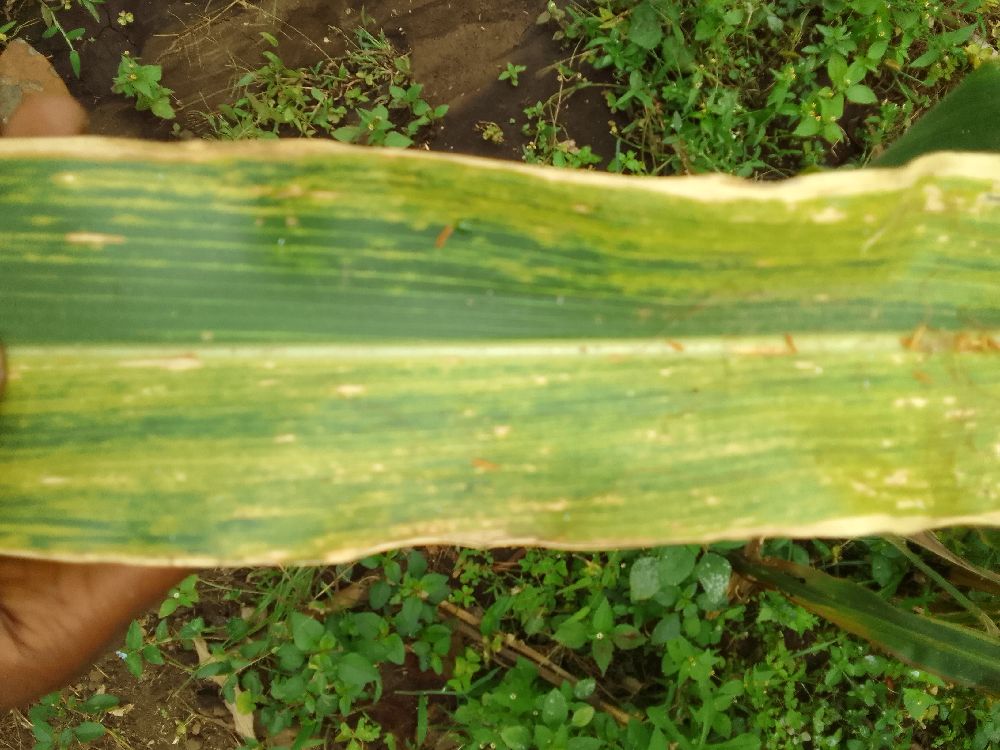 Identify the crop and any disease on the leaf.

maize, maize lethal necrosis
